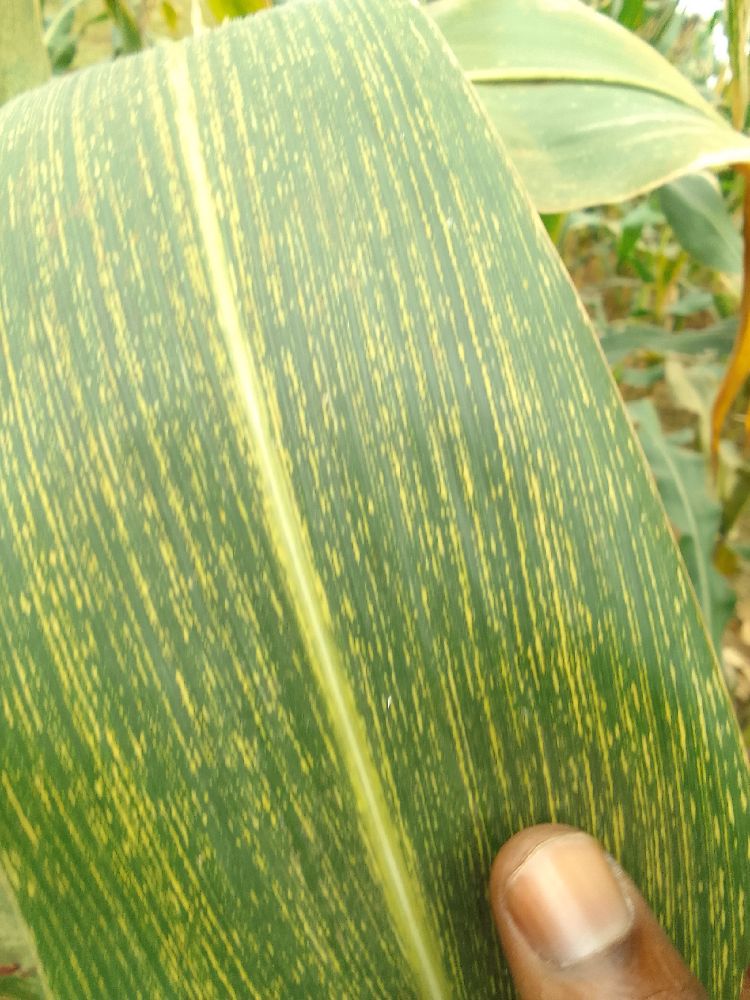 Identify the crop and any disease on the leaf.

maize, maize streak virus
